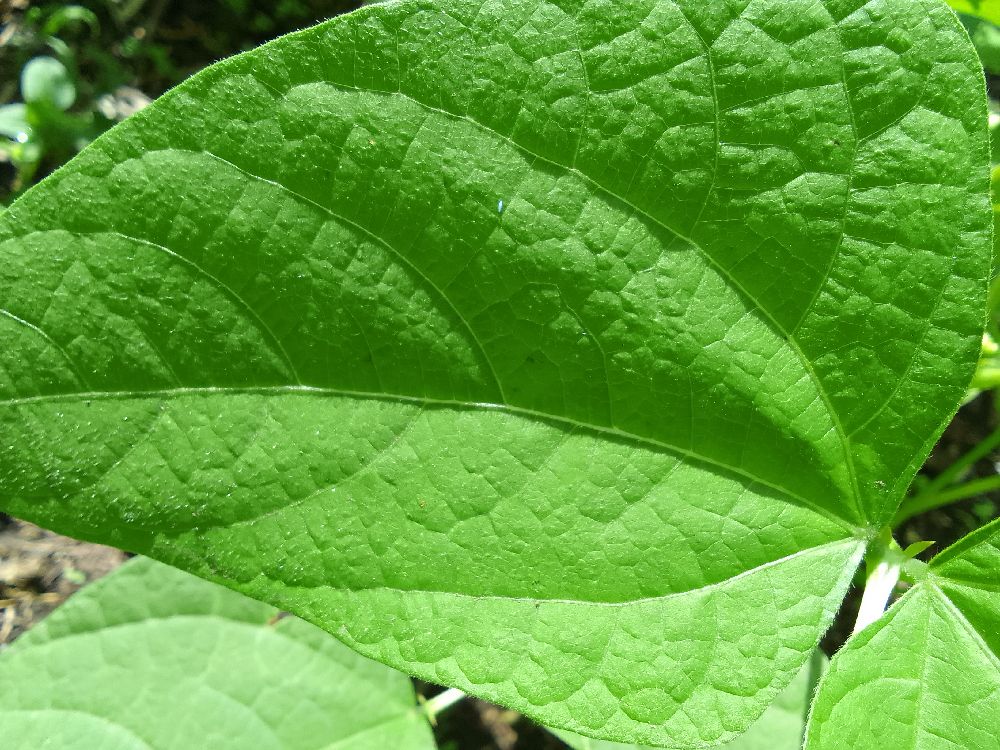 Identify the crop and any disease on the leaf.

common bean, healthy
